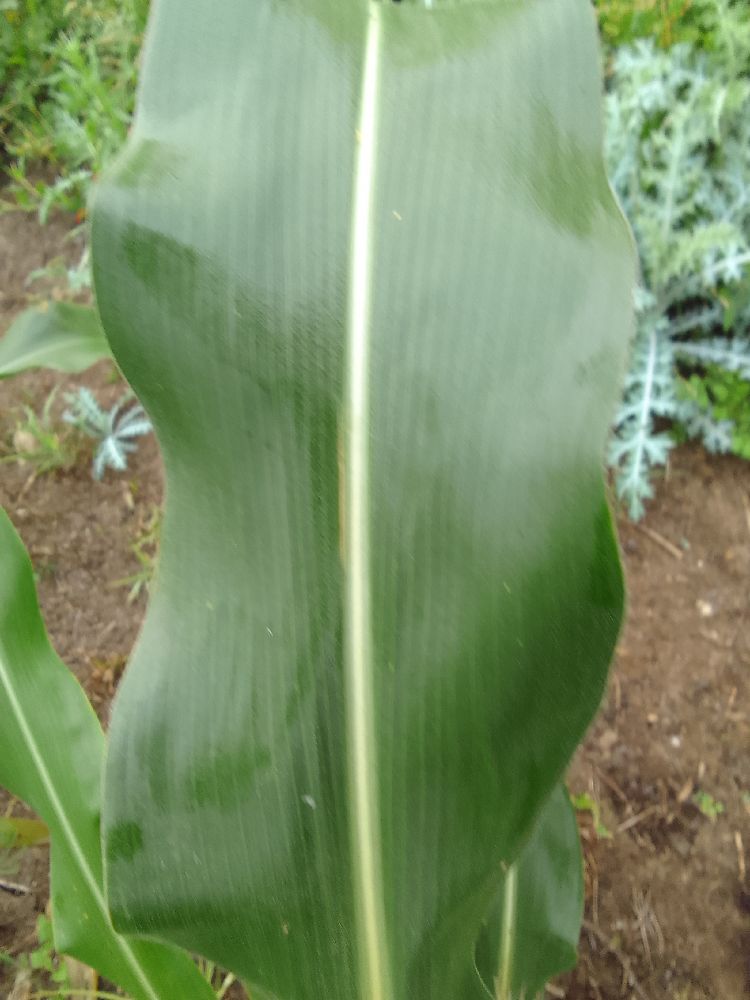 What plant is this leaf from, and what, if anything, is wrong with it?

maize, healthy
